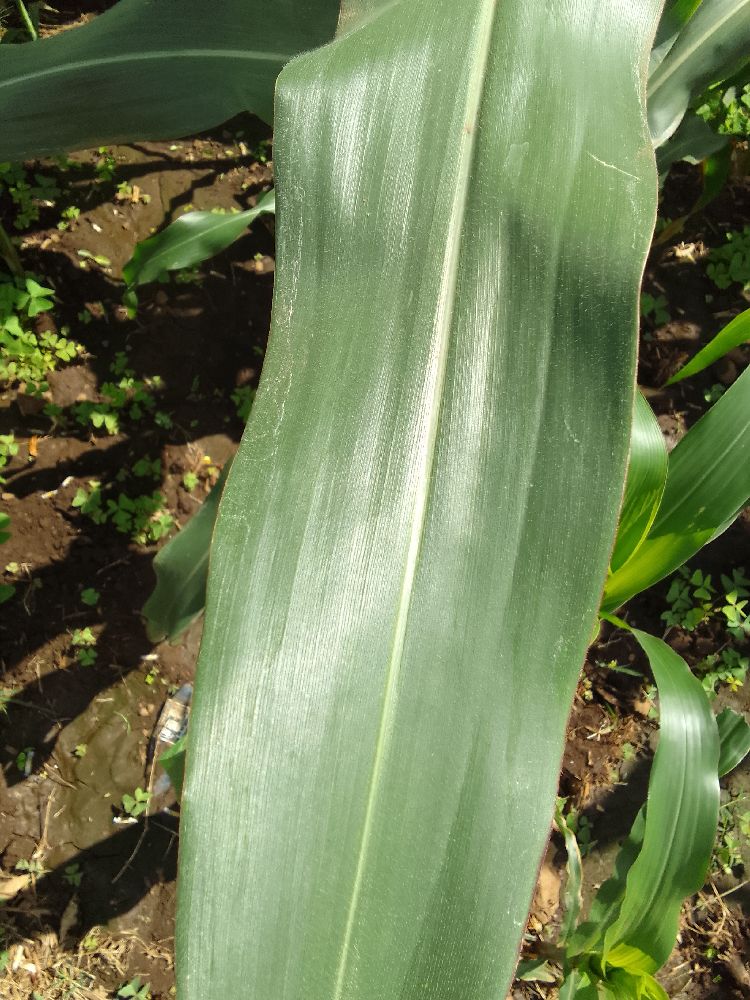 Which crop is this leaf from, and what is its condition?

maize, healthy
